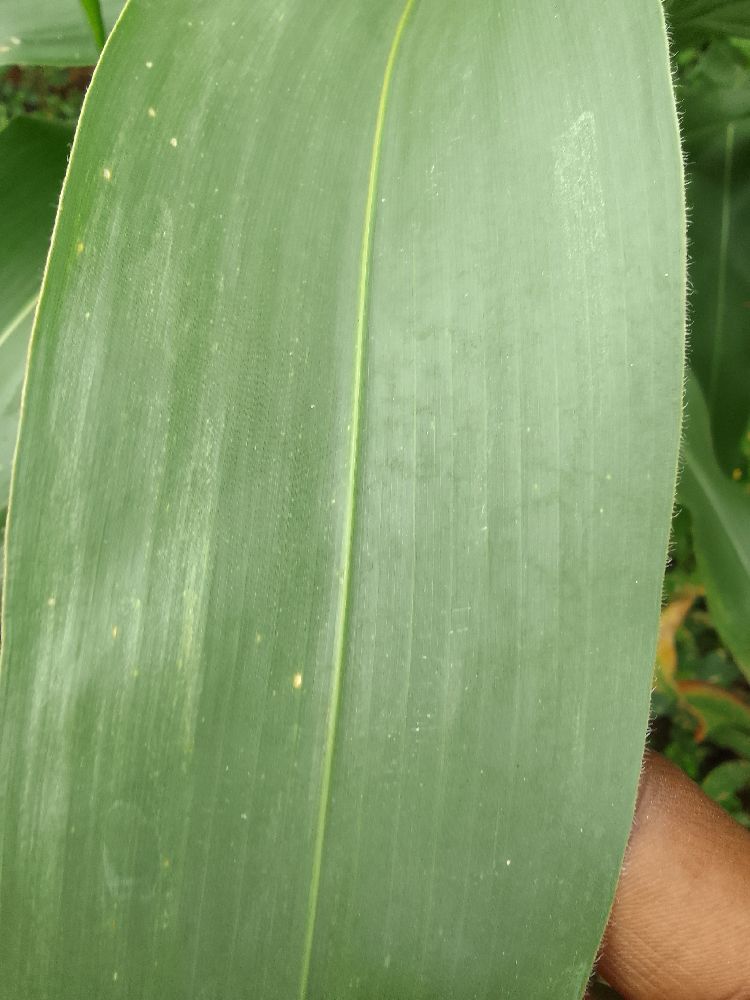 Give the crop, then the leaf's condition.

maize, healthy
